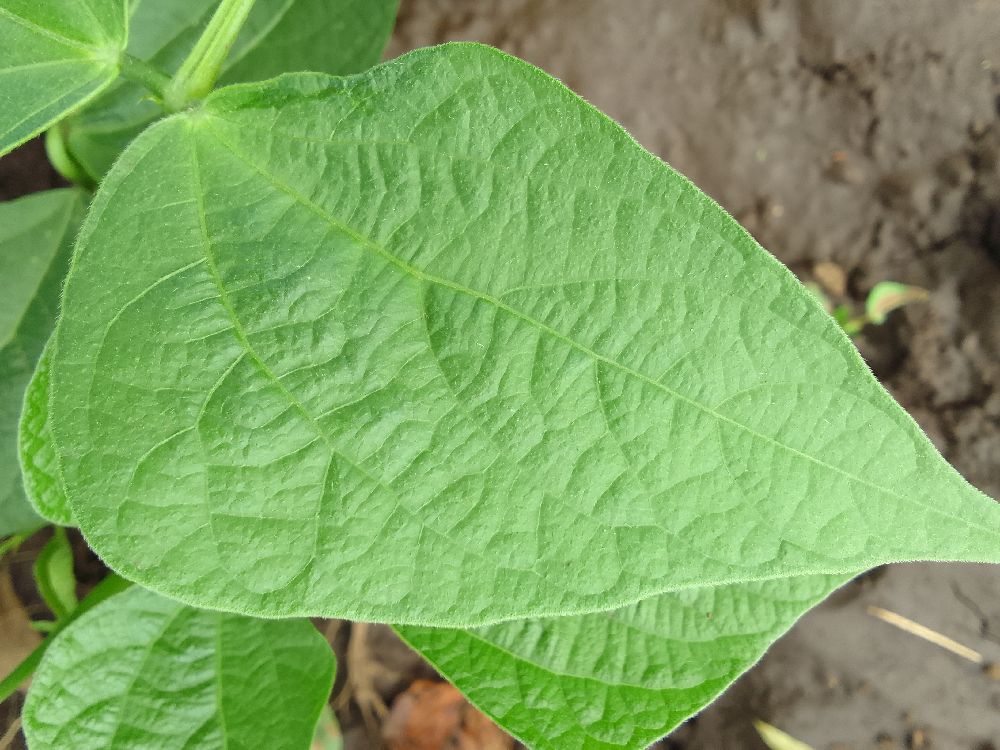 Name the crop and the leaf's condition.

common bean, healthy
